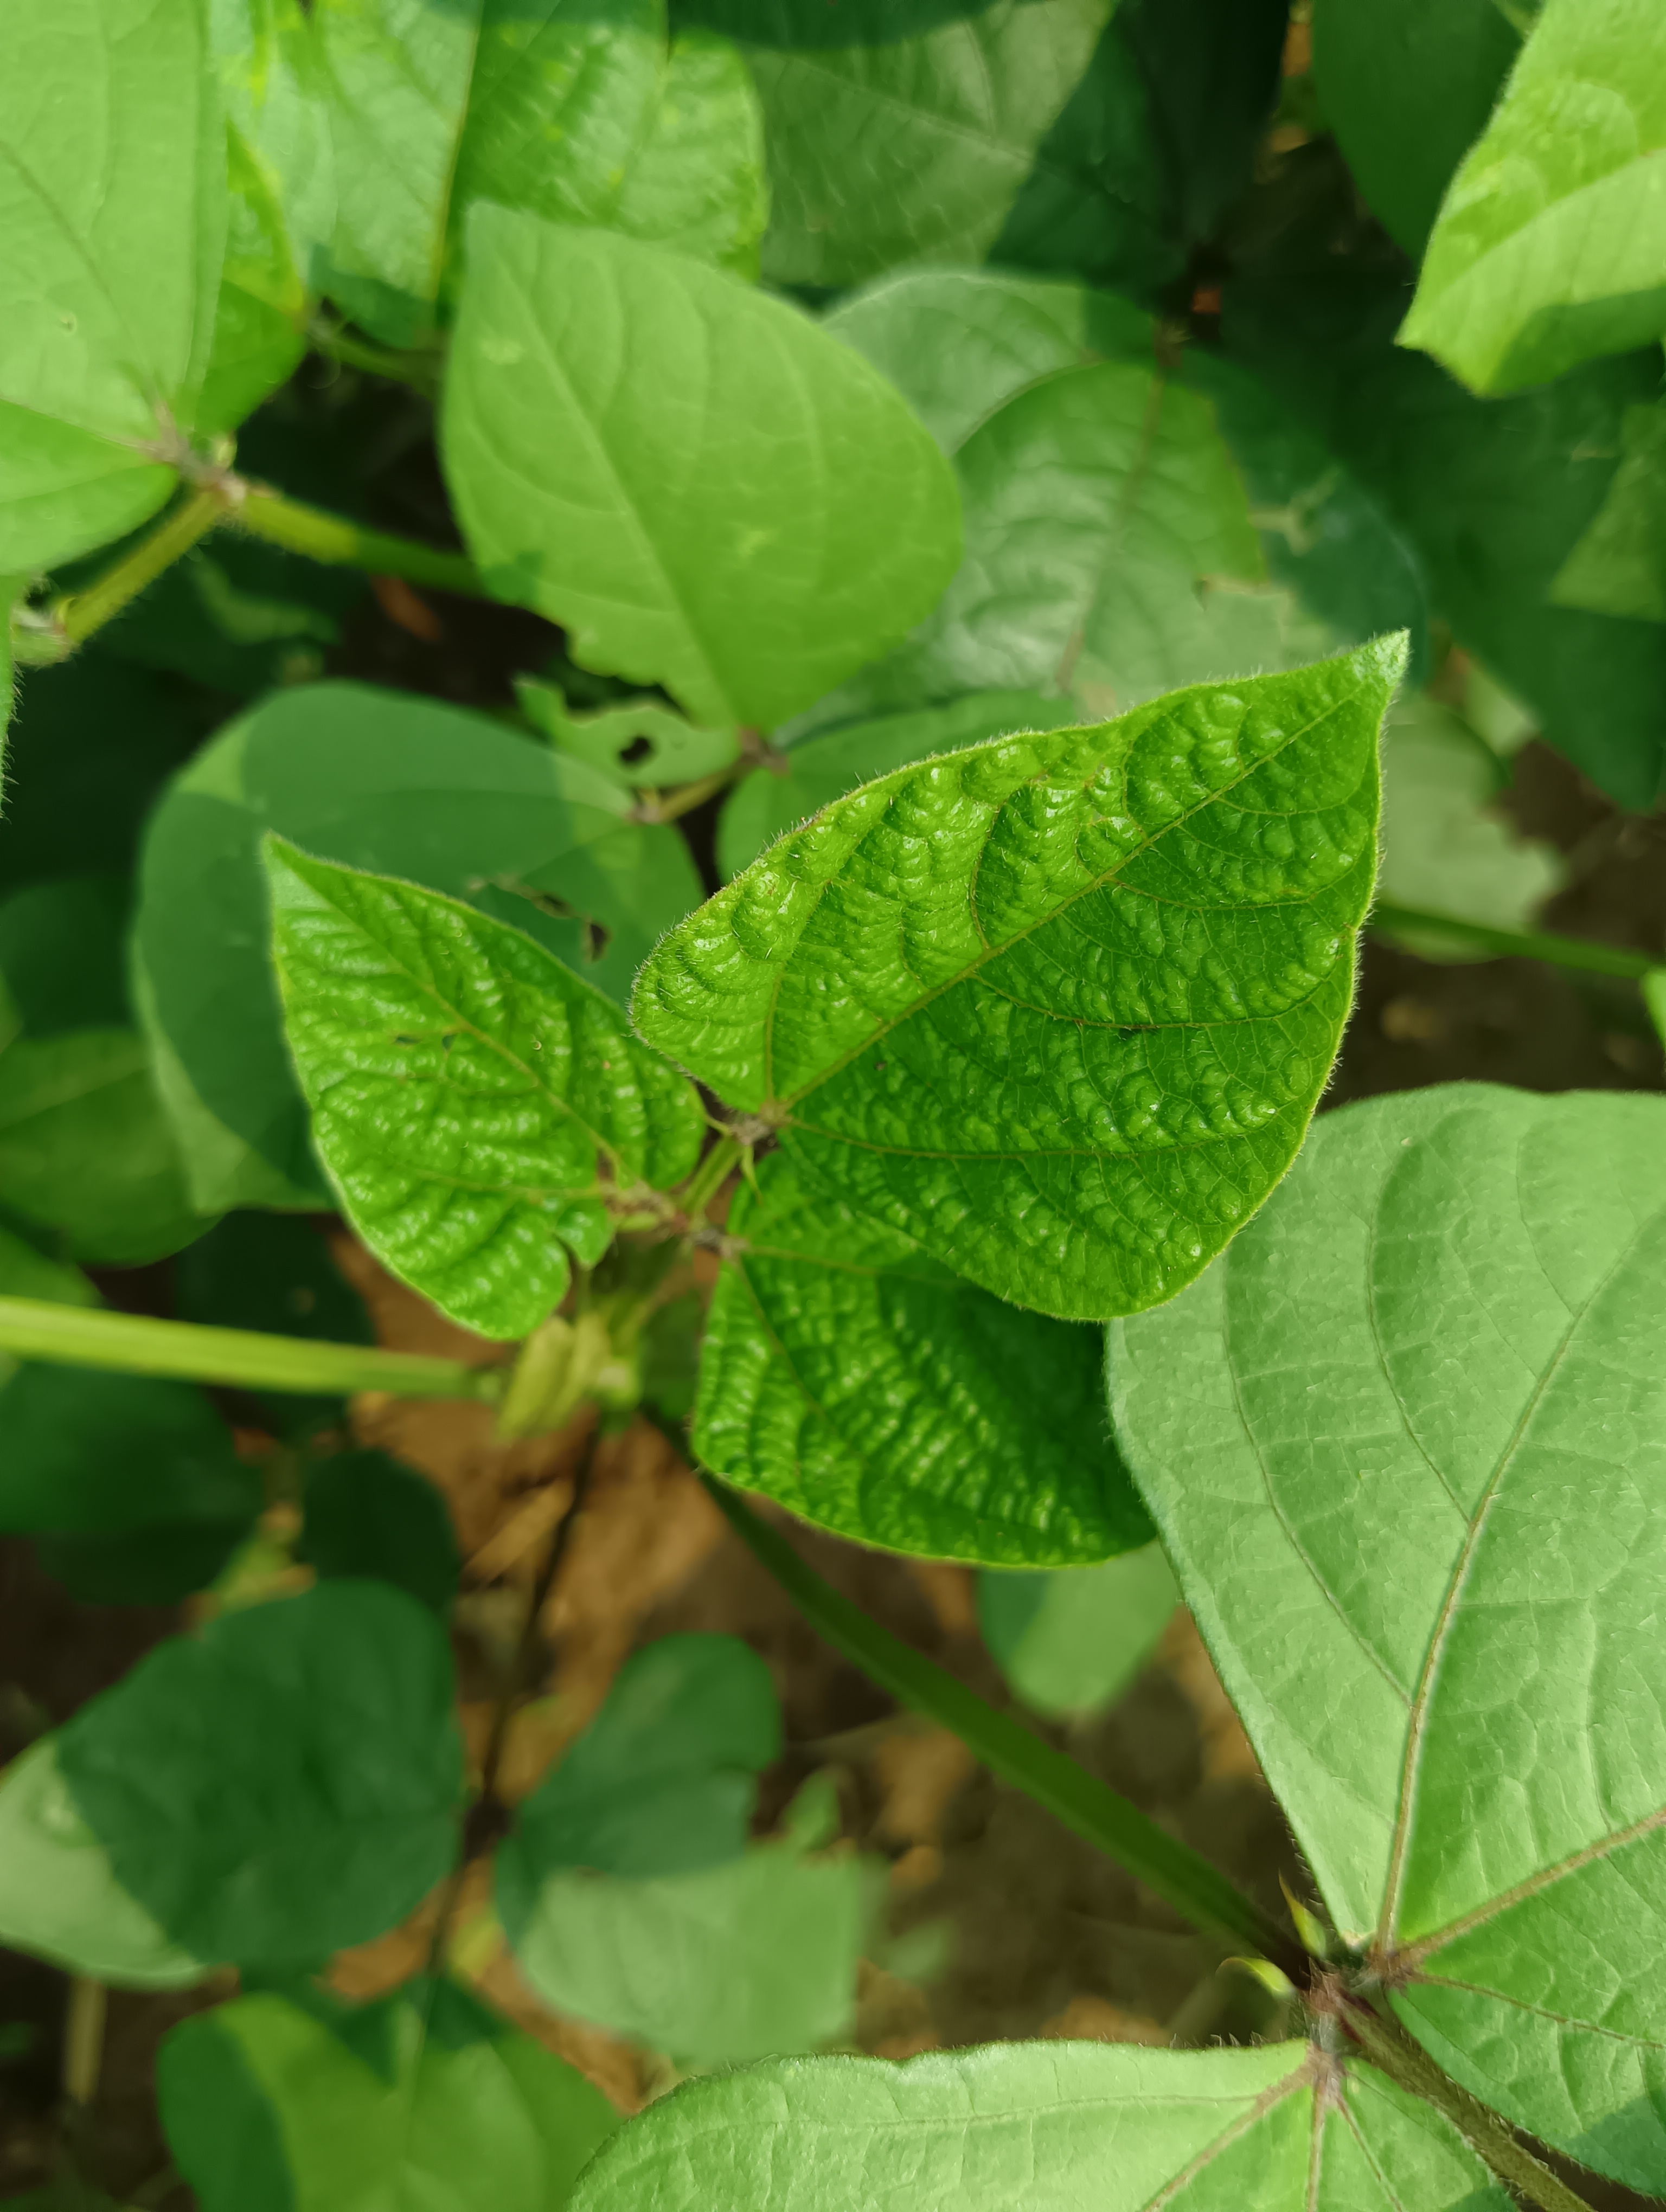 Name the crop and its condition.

mungbean, healthy
